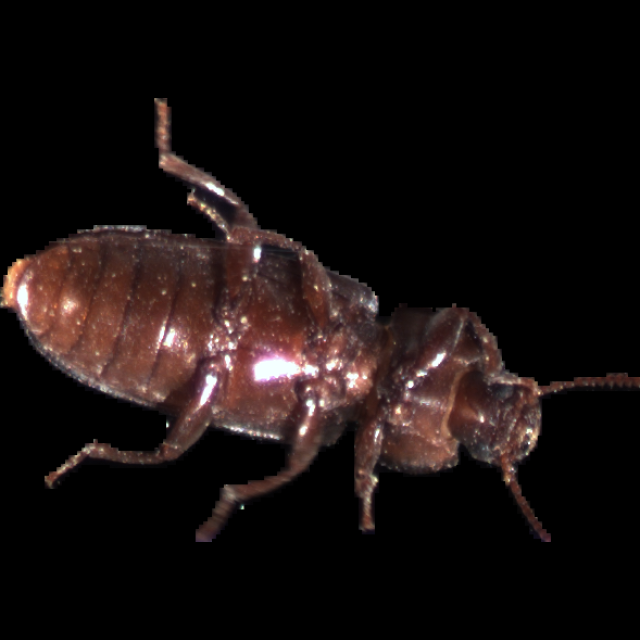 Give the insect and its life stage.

mealworm beetle
